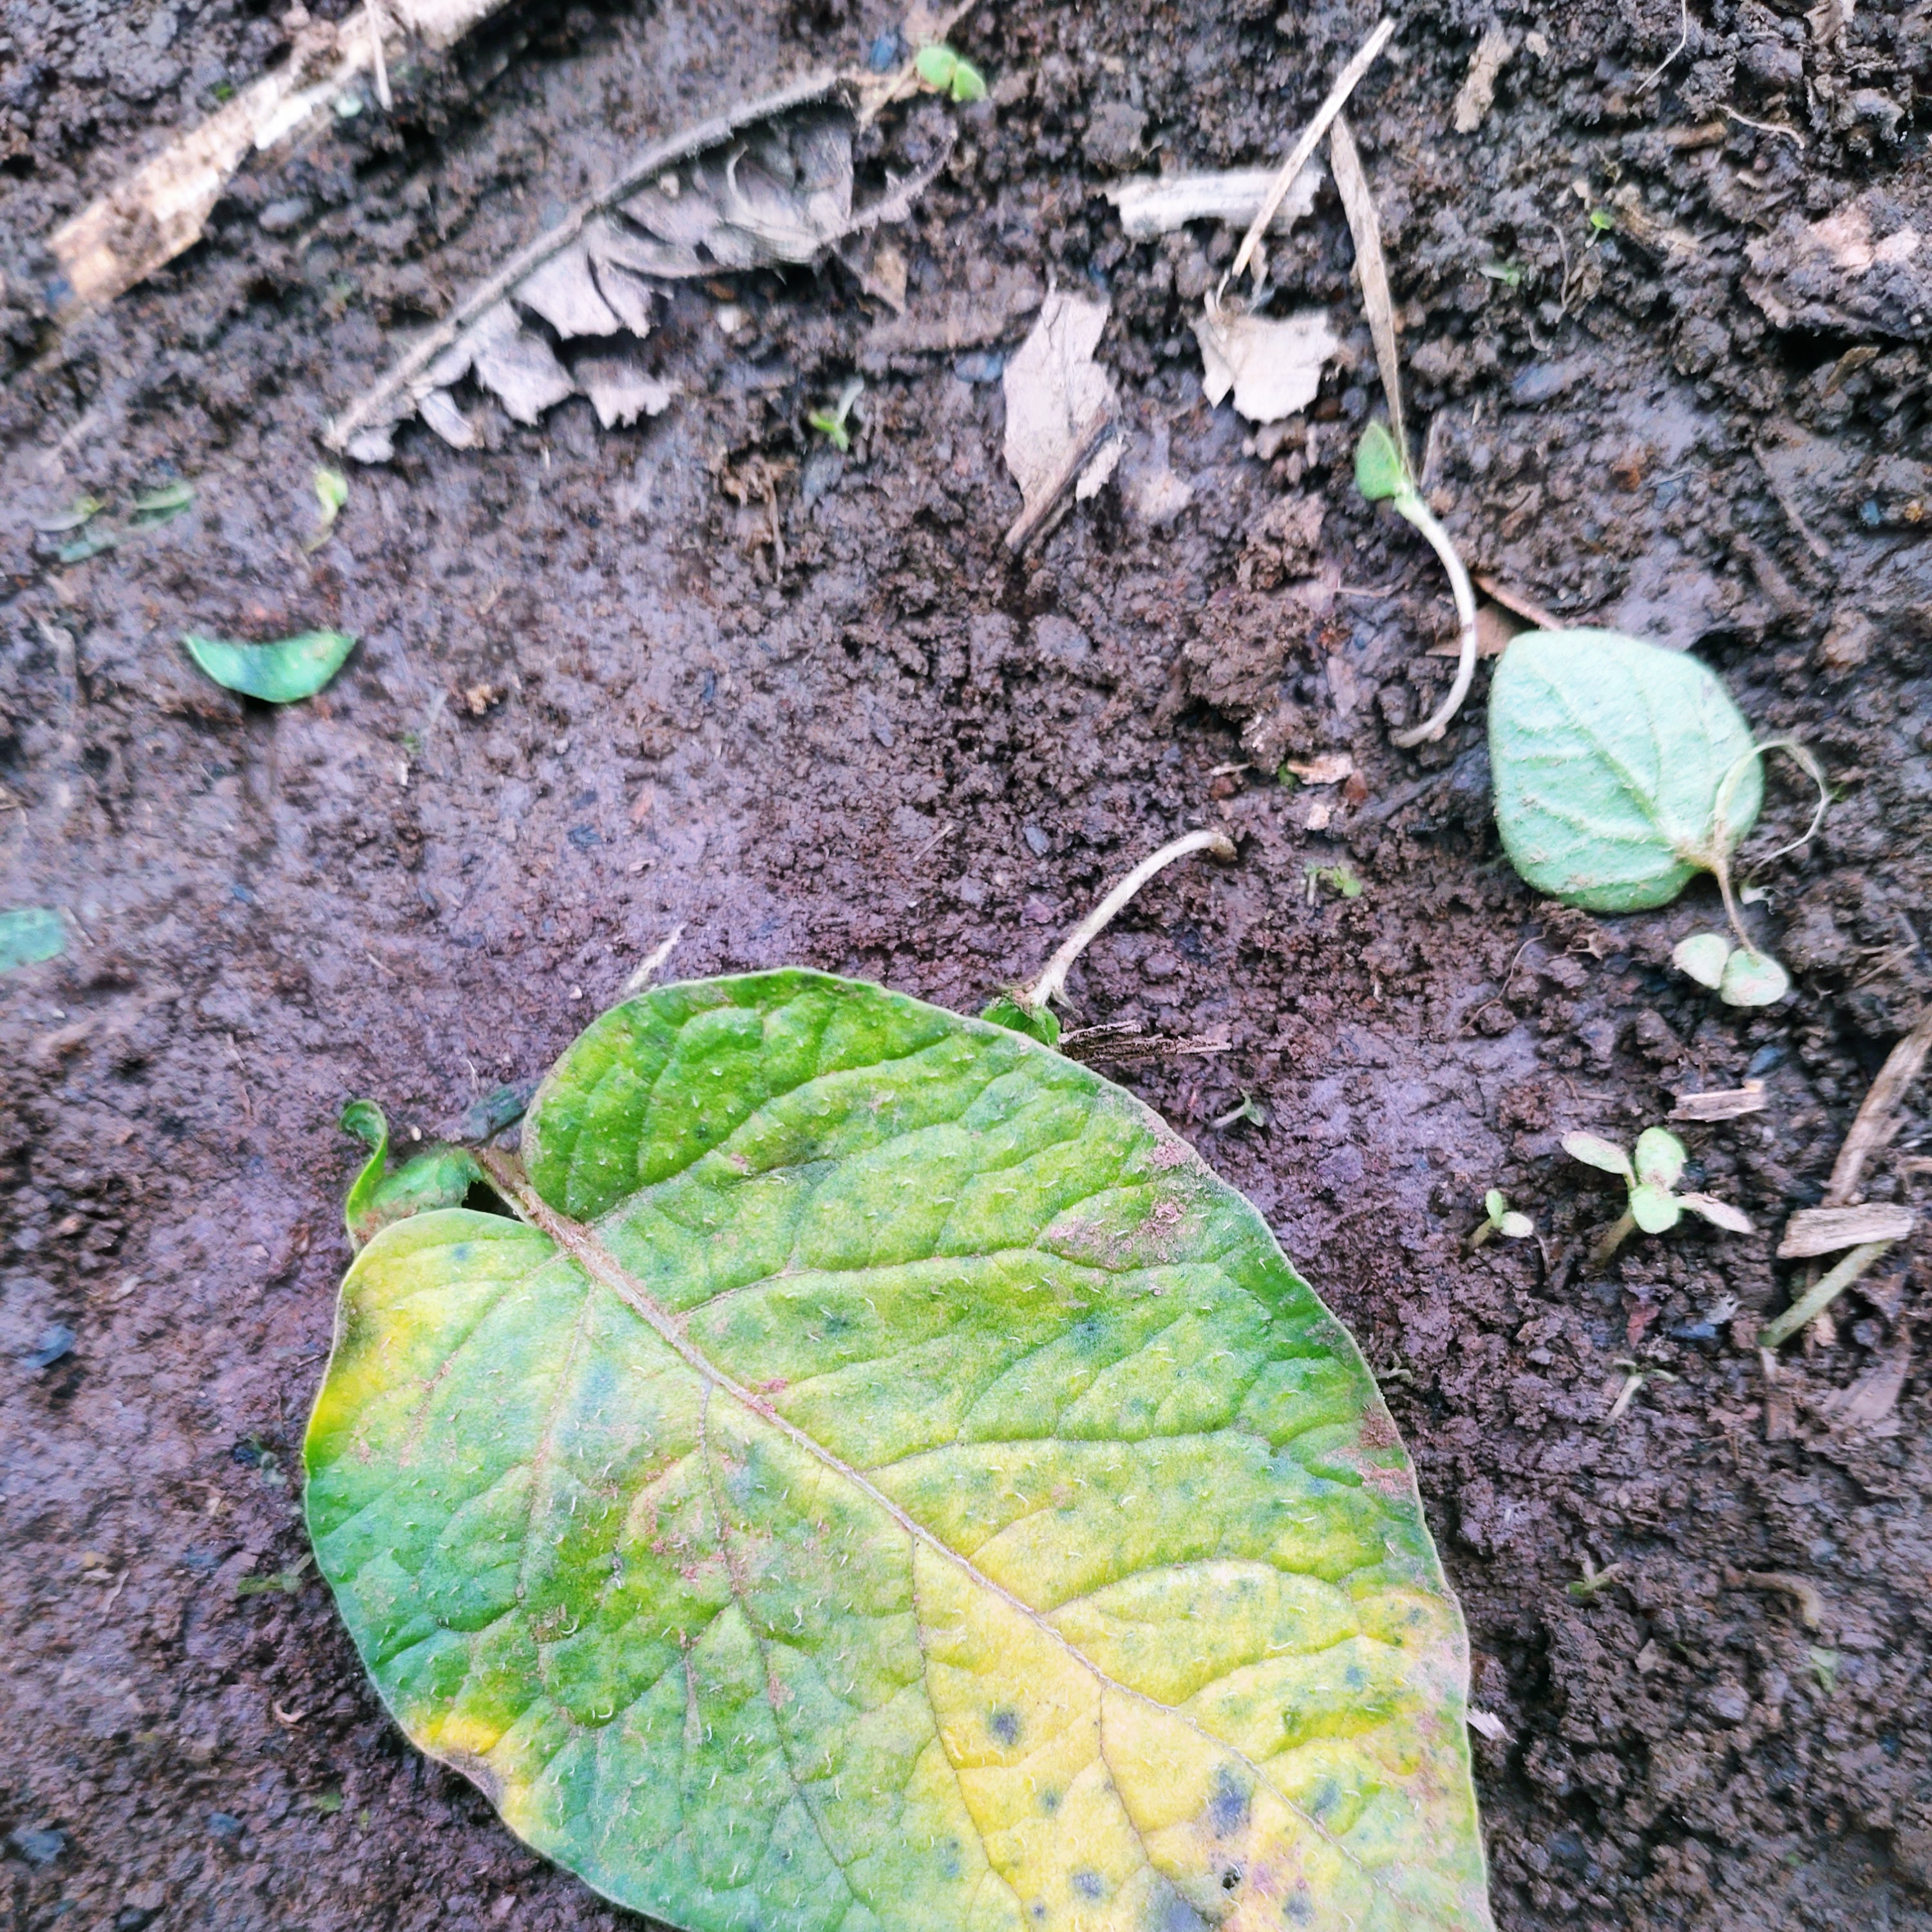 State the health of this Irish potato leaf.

late blight
